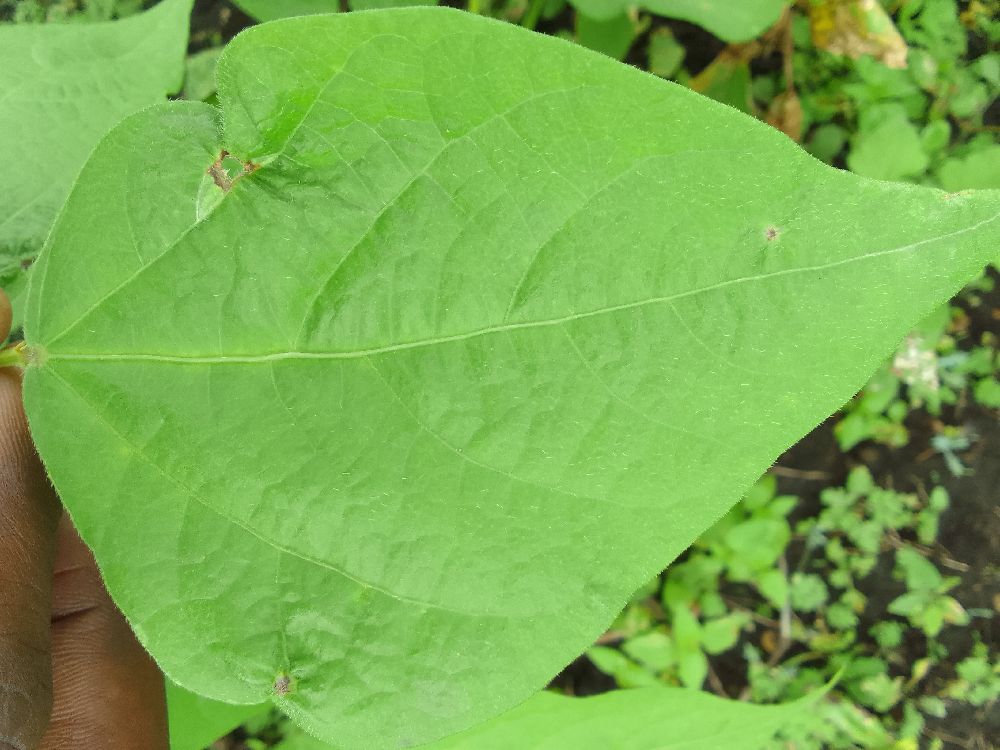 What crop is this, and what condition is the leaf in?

common bean, healthy
